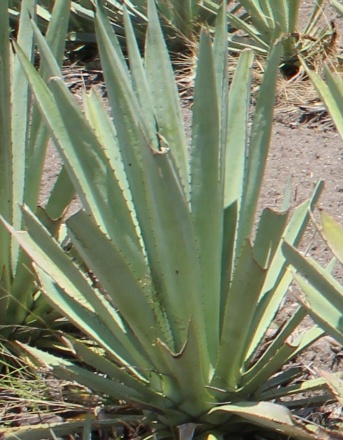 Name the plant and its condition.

agave, small
